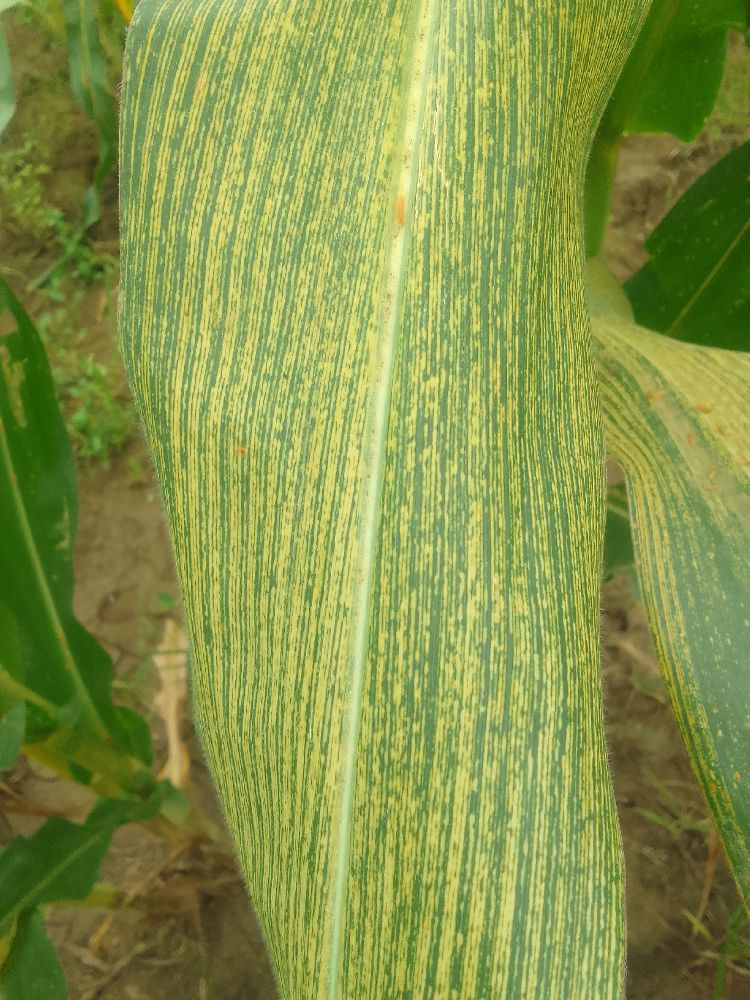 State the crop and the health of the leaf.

maize, maize streak virus
